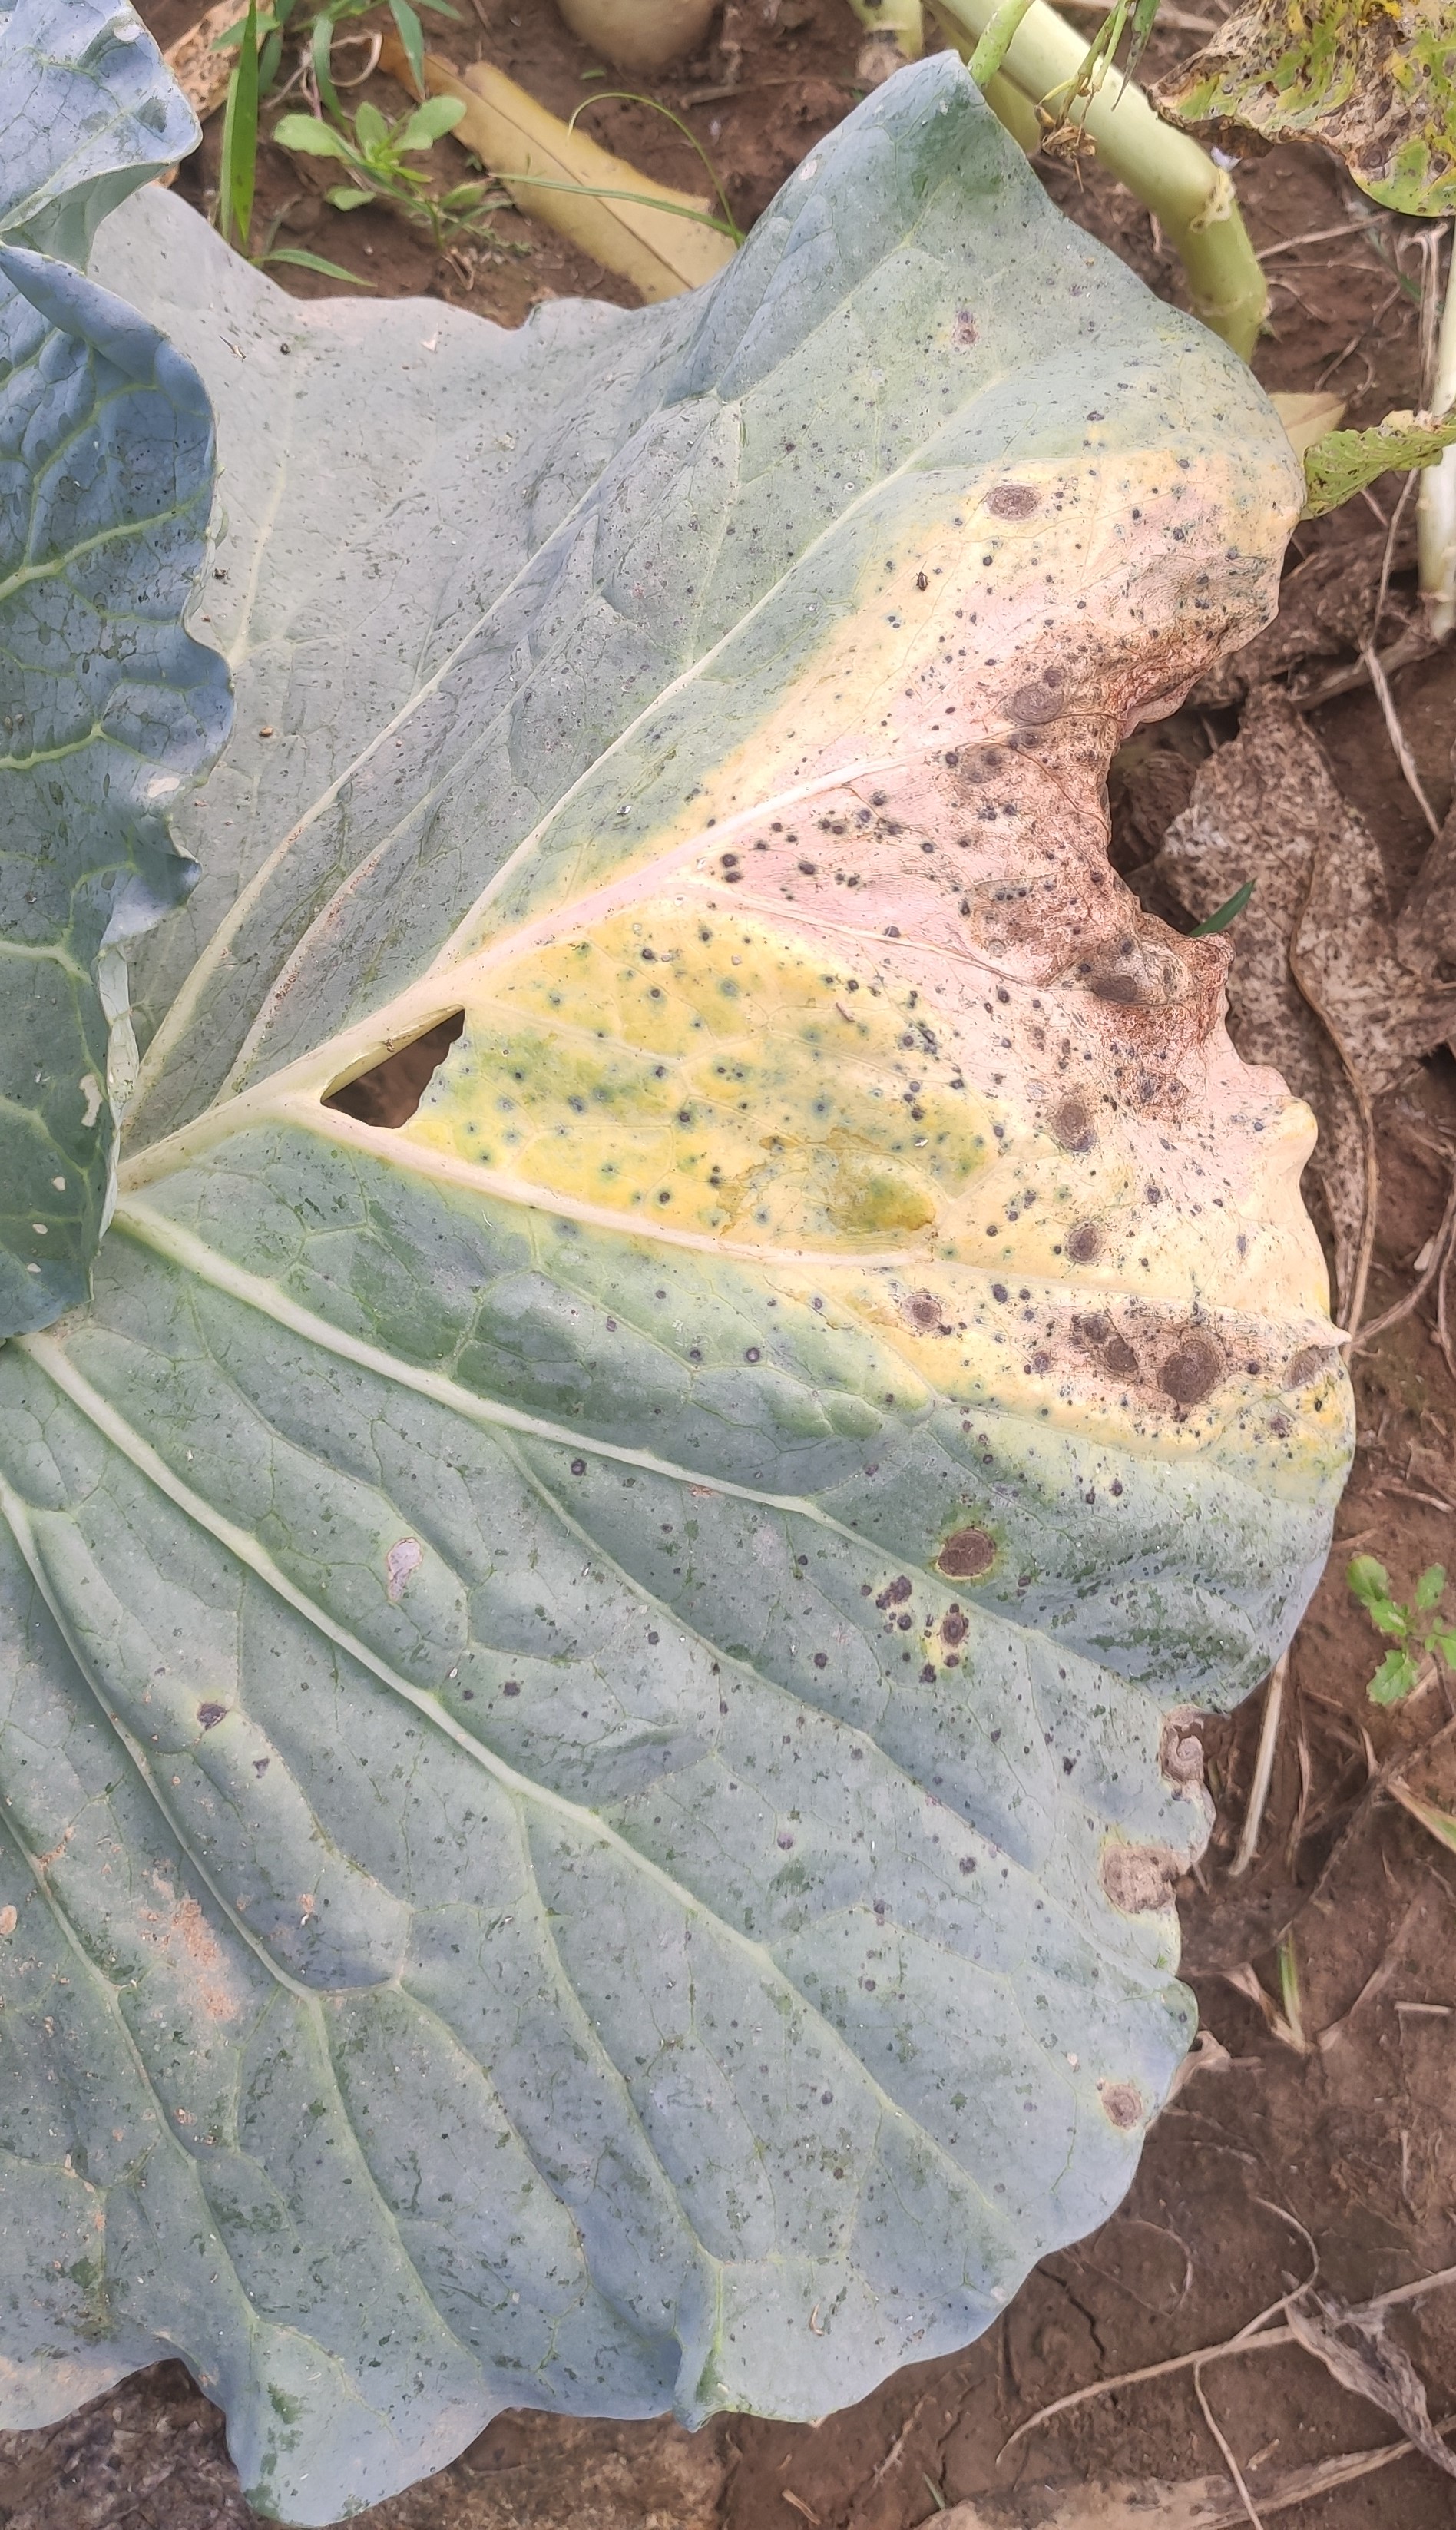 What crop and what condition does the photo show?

cabbage, alternaria
